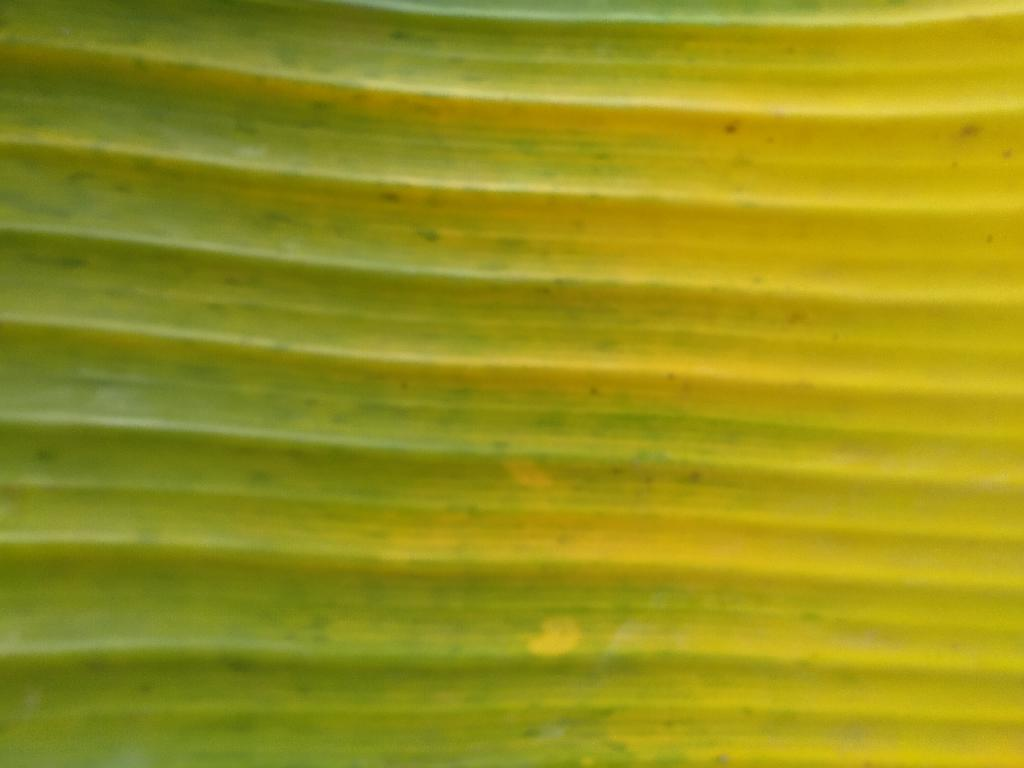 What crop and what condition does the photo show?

banana, fusarium wilt race 1
